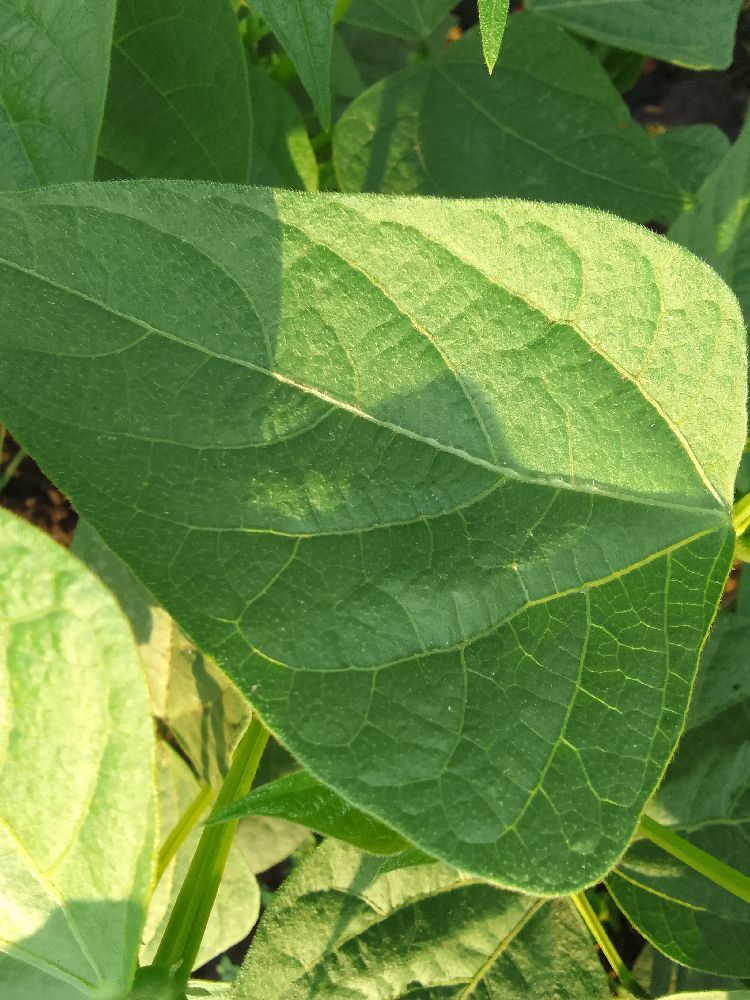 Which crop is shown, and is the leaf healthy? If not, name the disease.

common bean, healthy
